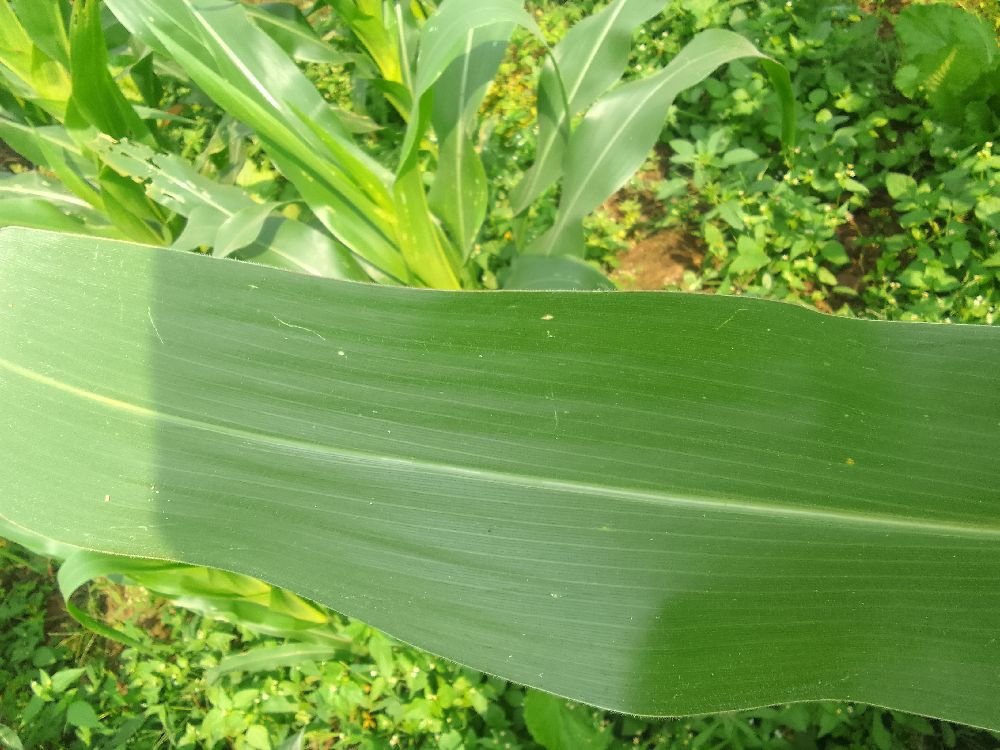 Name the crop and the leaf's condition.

maize, healthy
